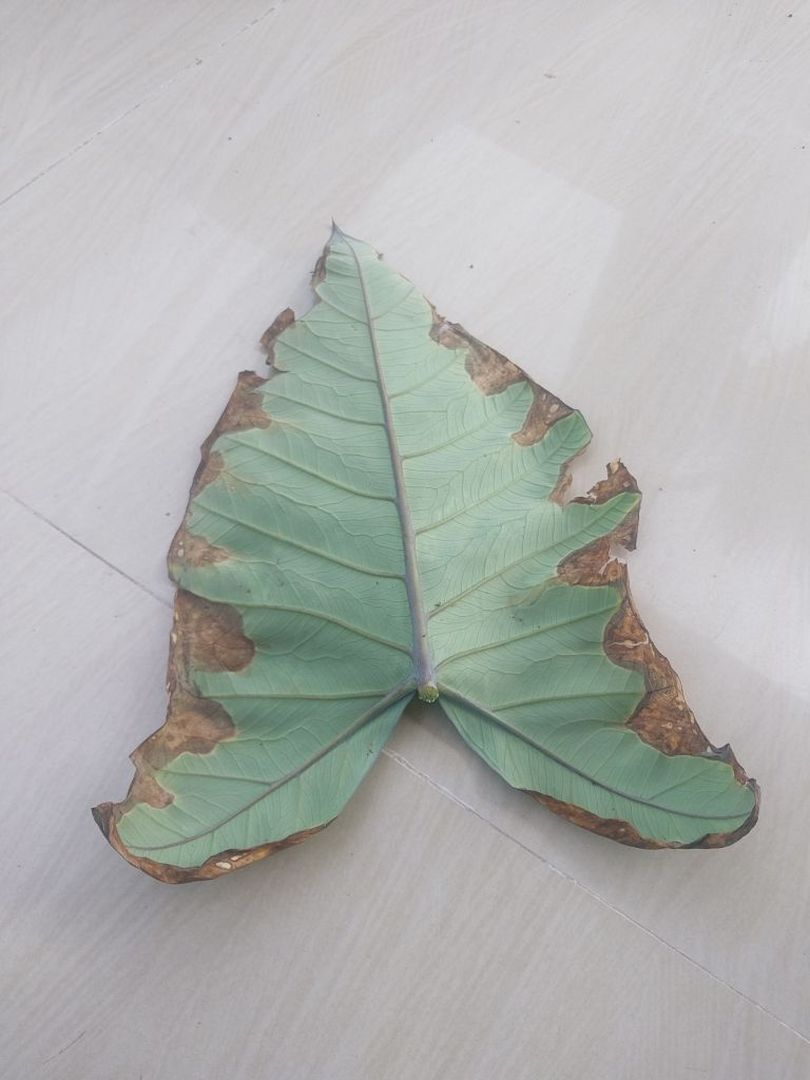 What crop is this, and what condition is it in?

taro, leaf blight
